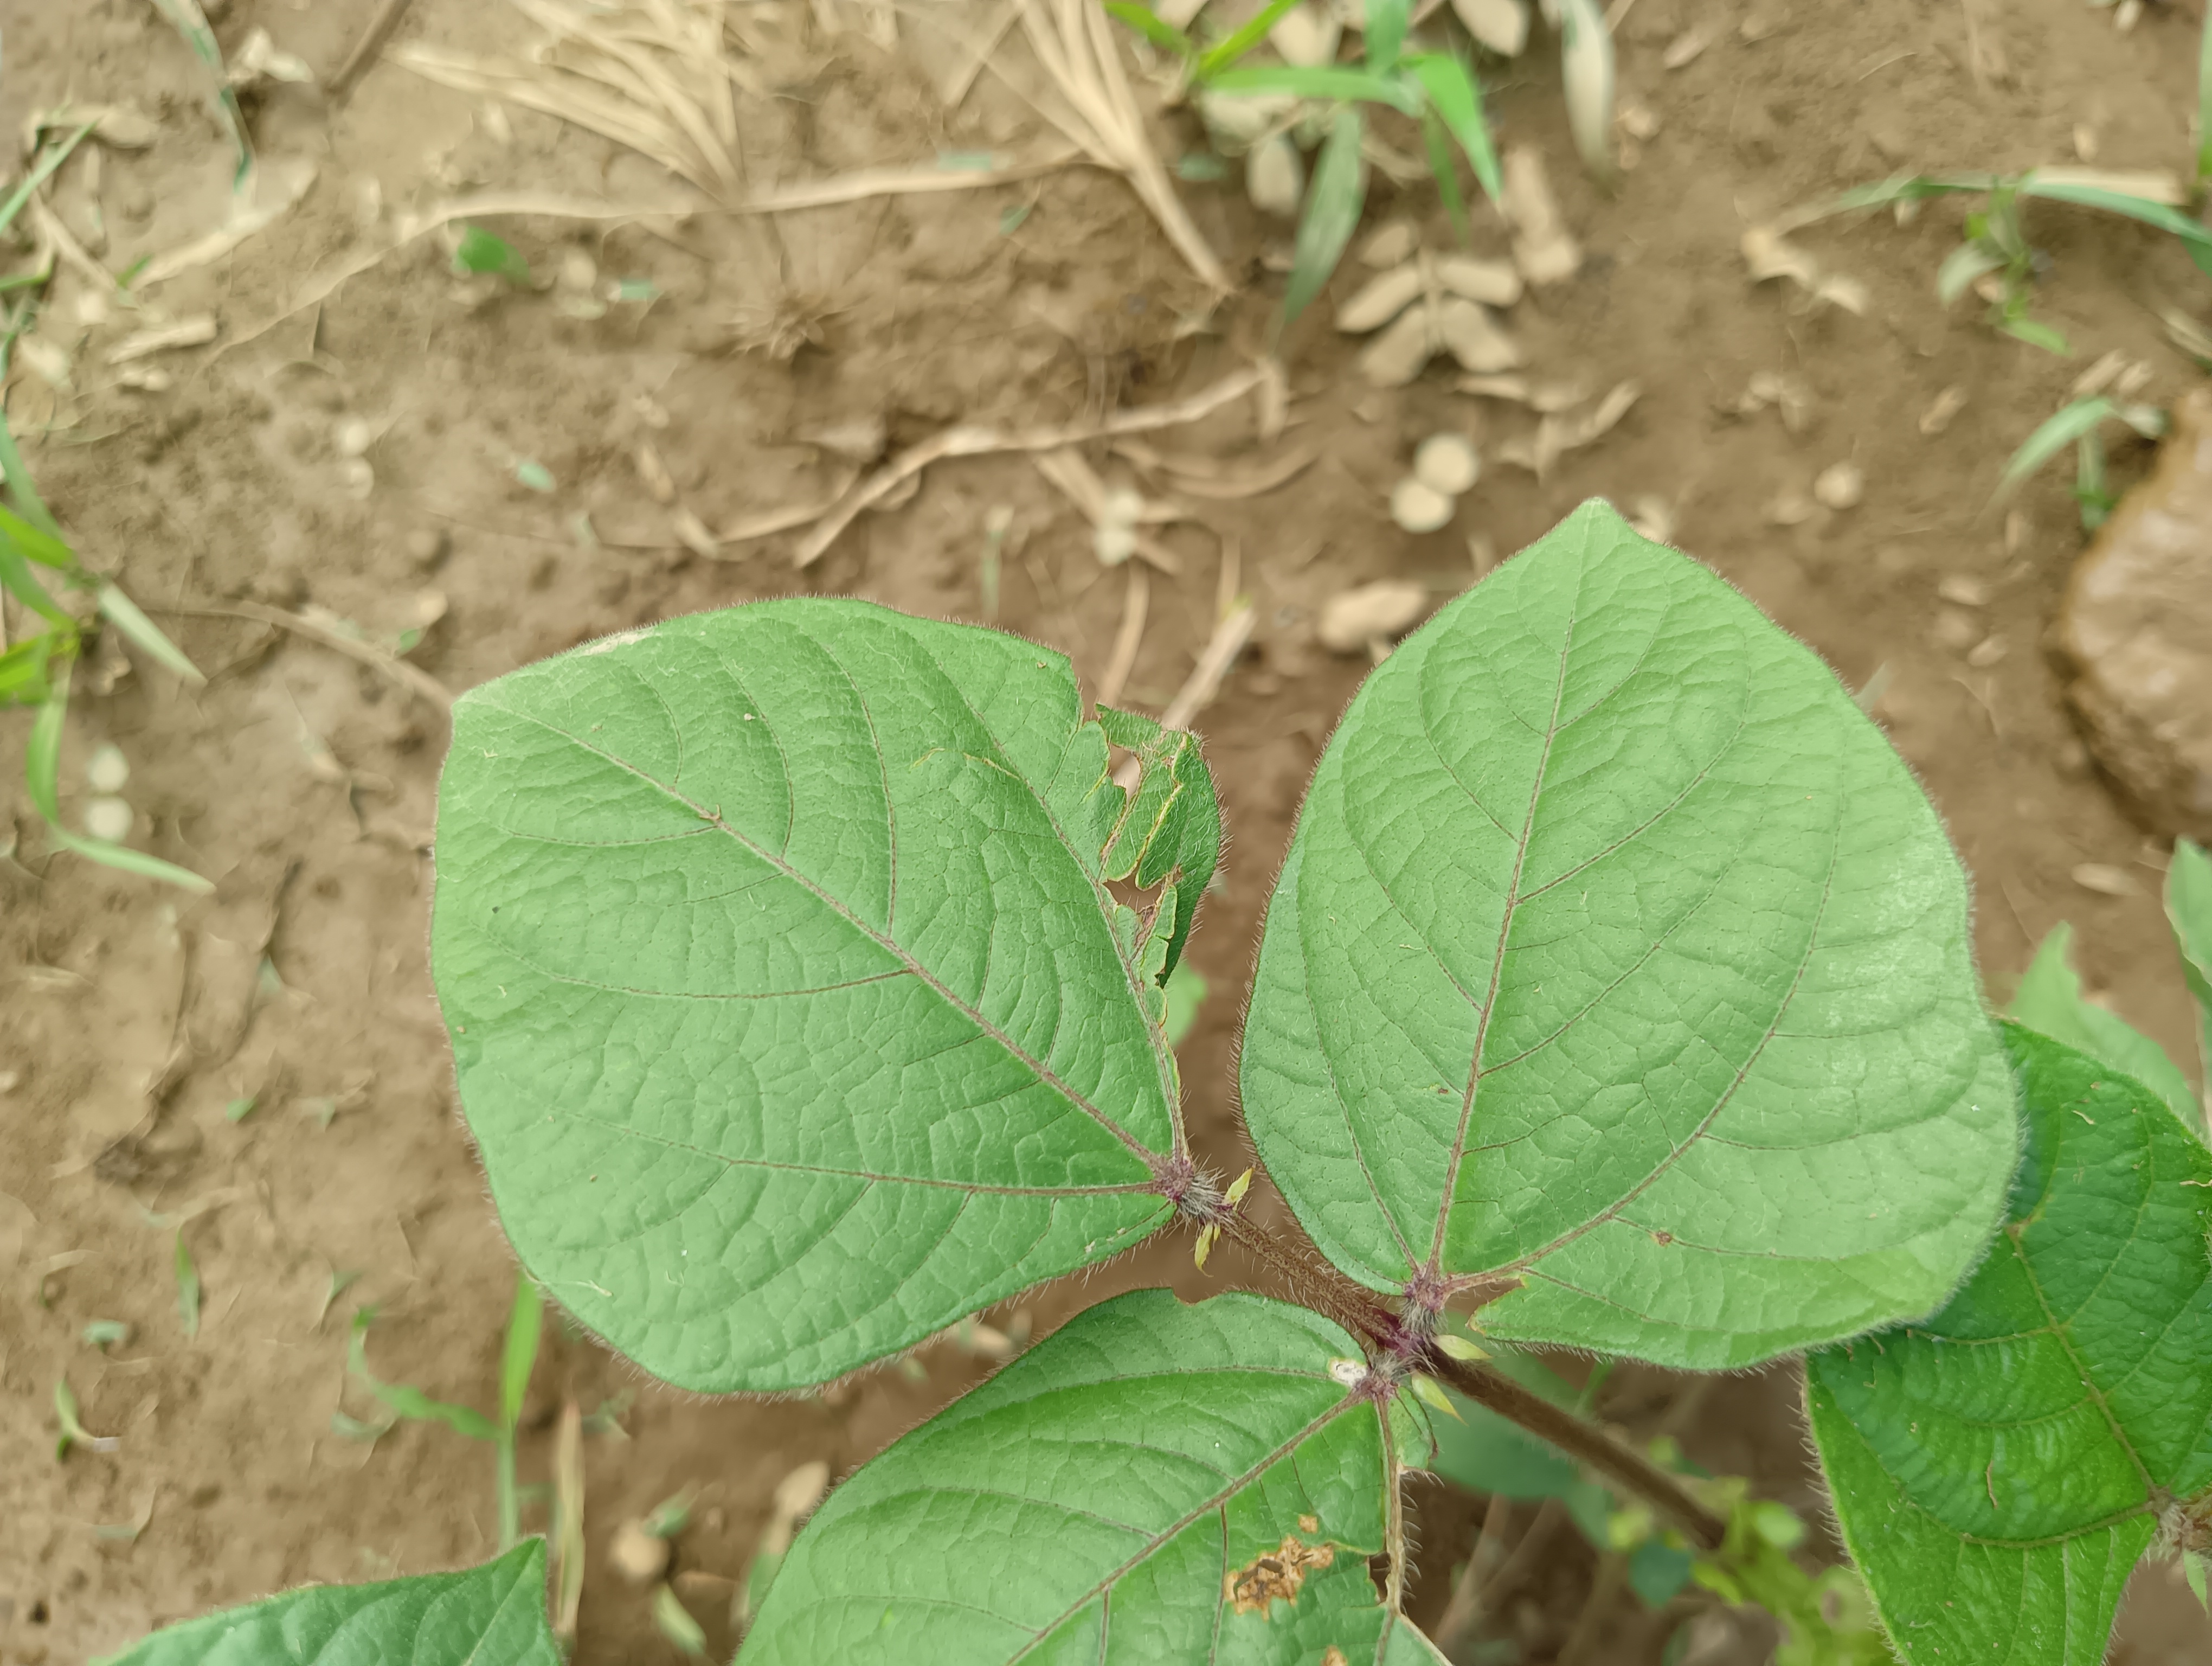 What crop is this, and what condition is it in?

mungbean, healthy
